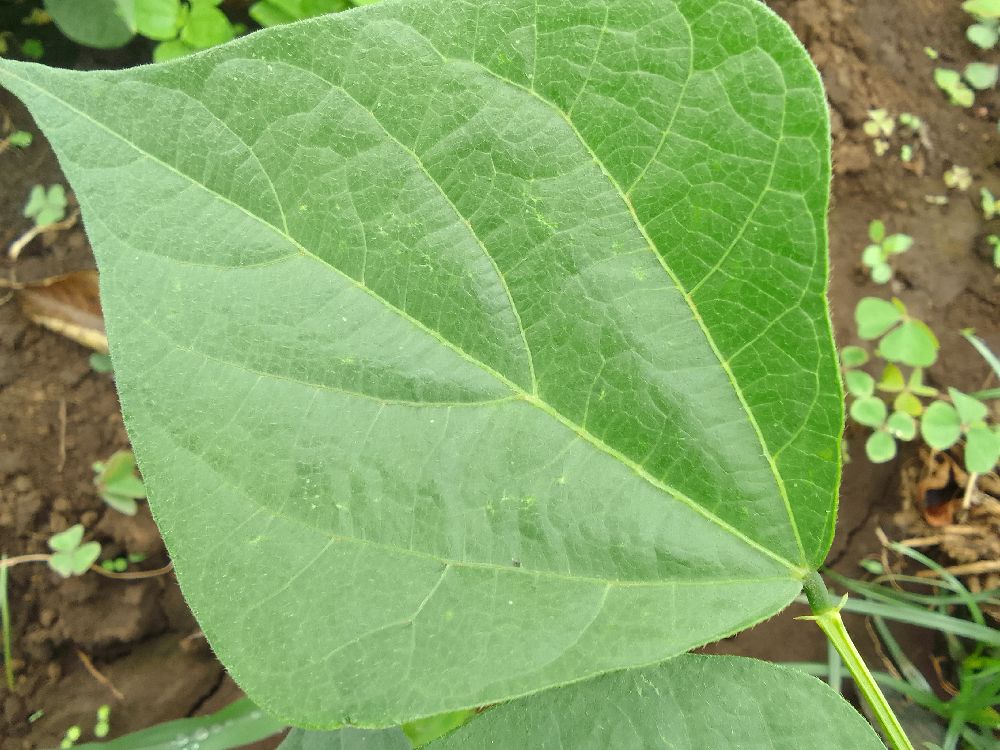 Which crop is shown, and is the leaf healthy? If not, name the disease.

common bean, healthy
